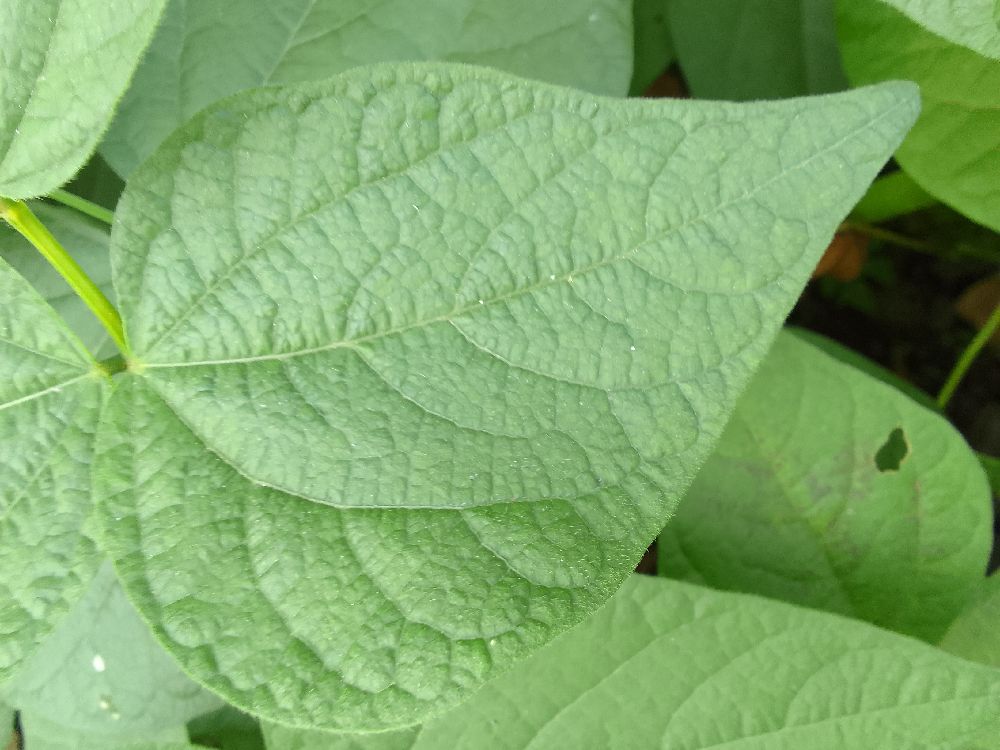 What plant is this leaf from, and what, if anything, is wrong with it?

common bean, healthy
